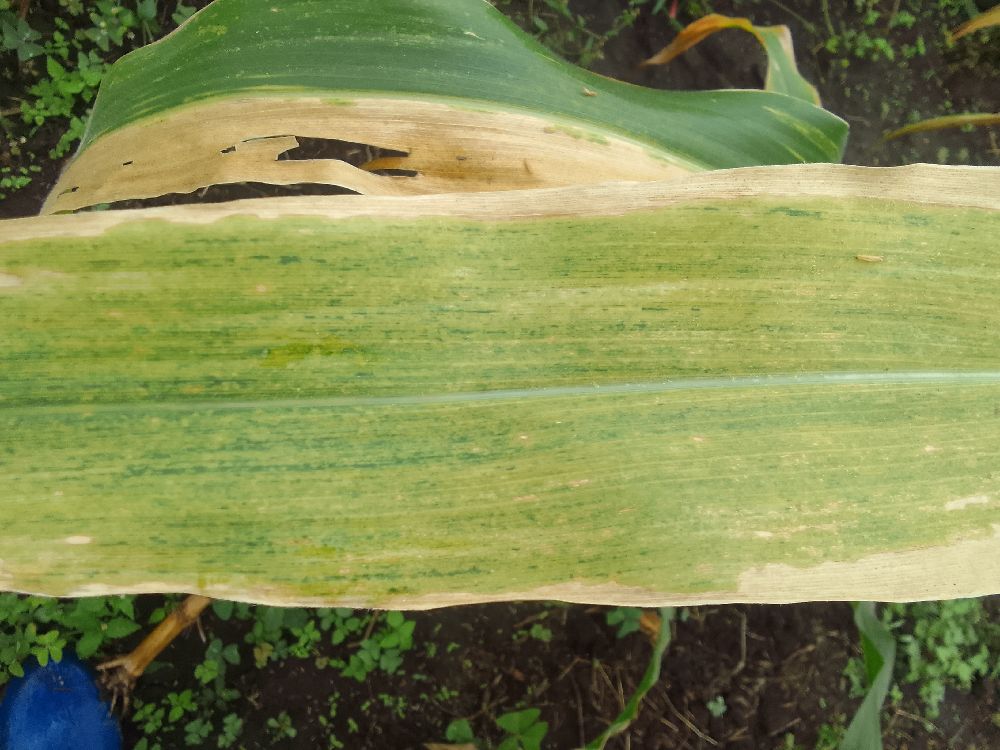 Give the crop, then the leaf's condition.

maize, maize lethal necrosis
